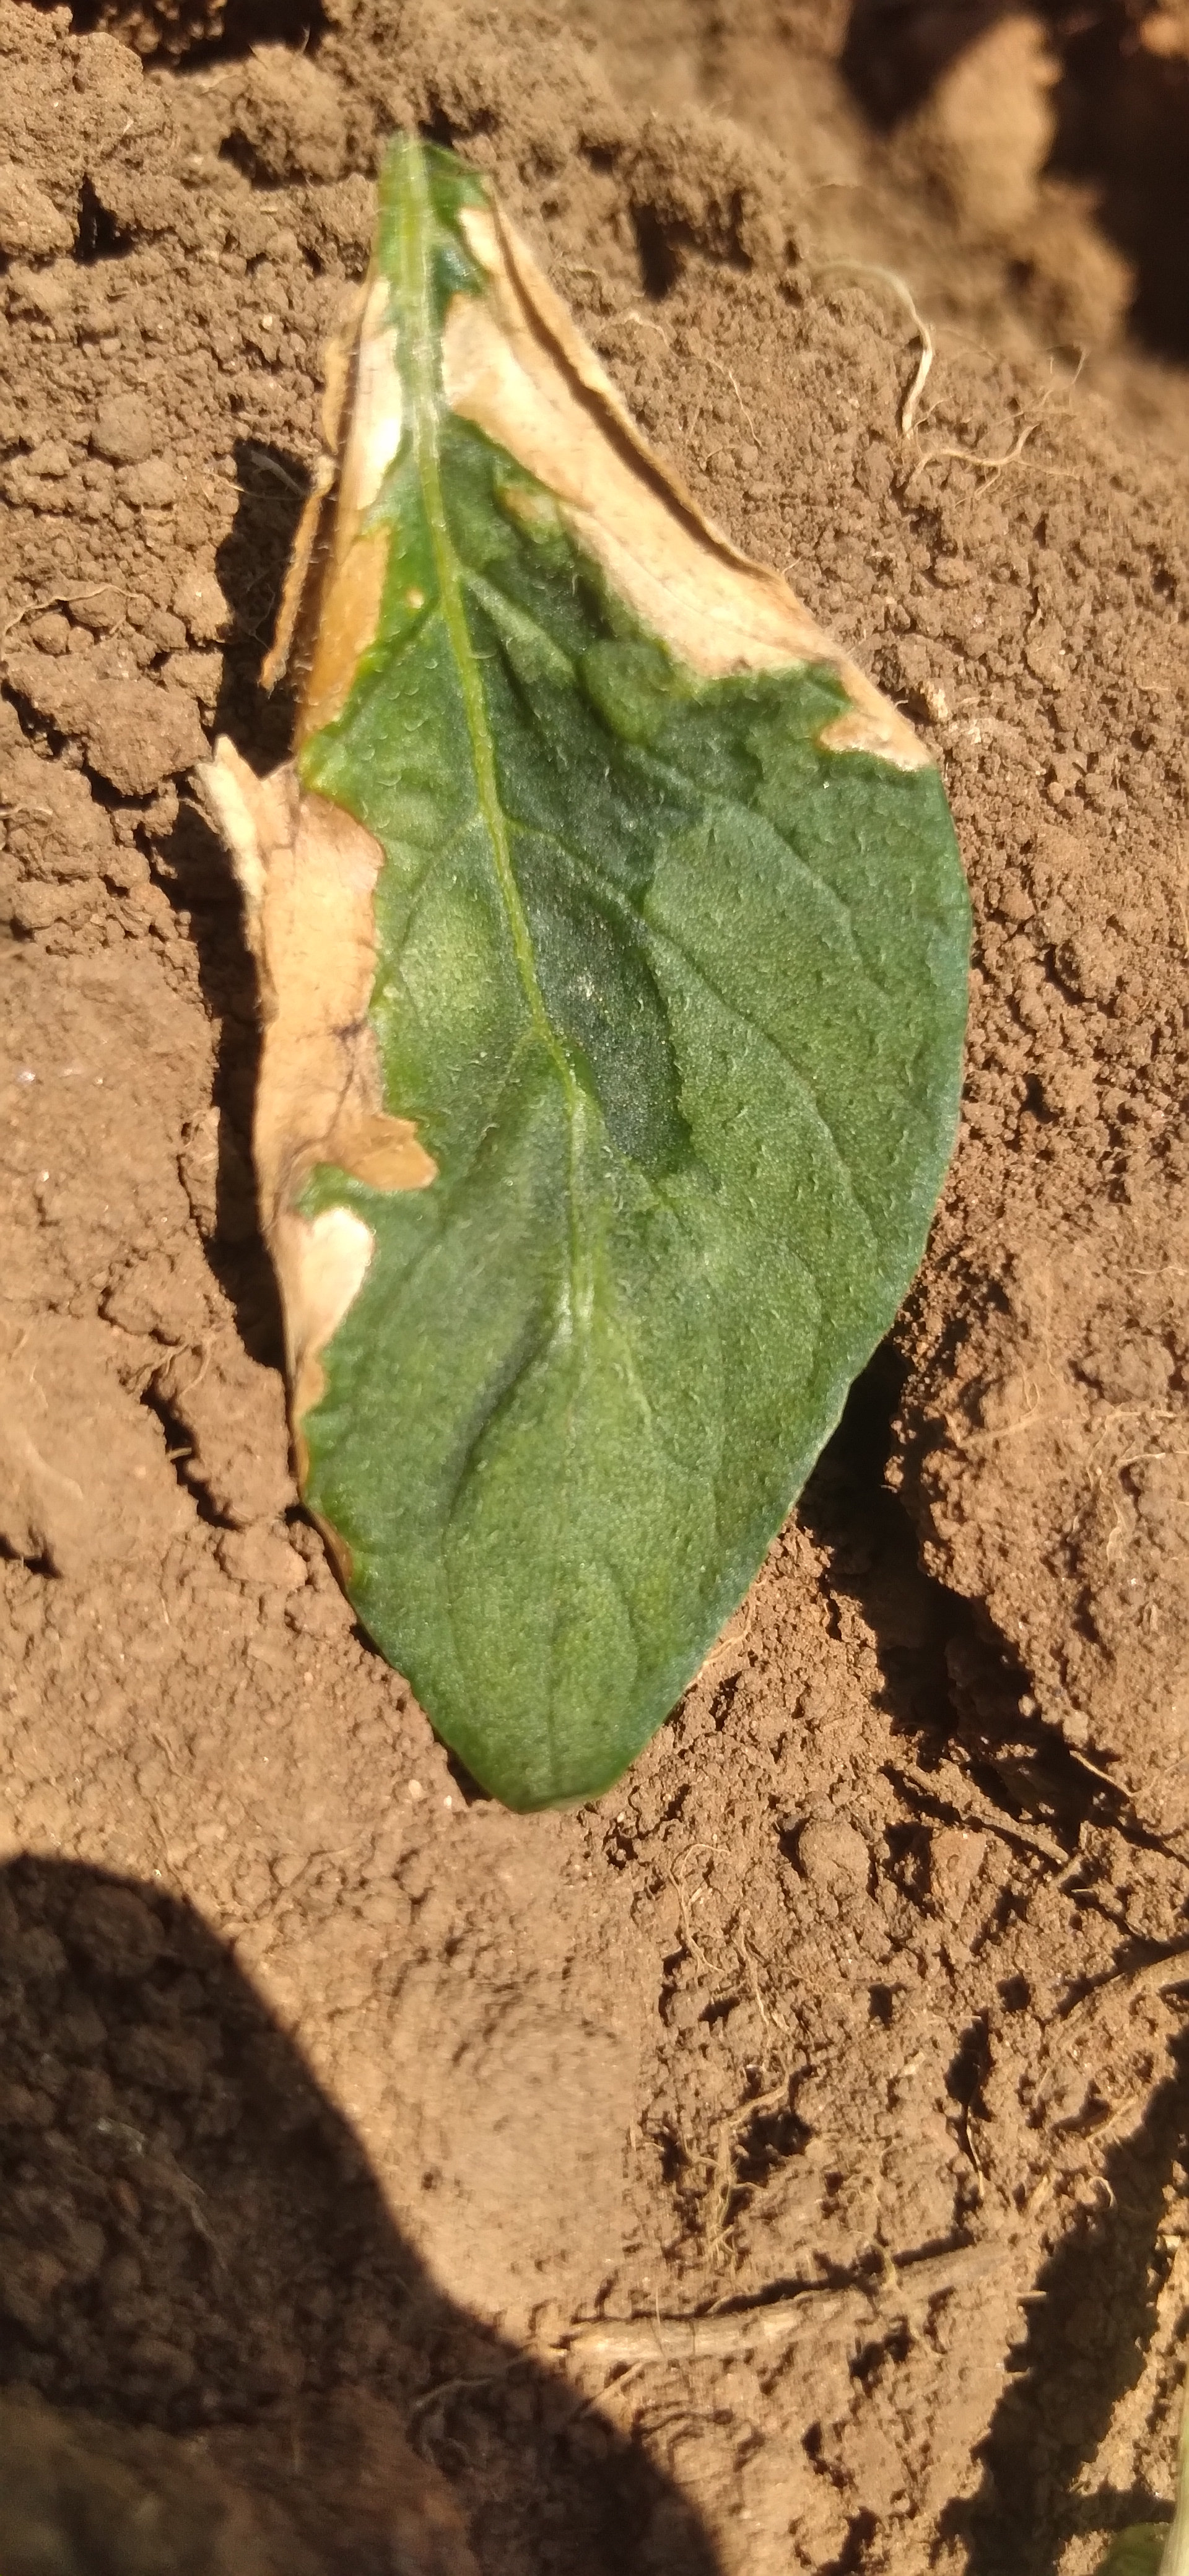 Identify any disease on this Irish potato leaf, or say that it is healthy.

early blight
